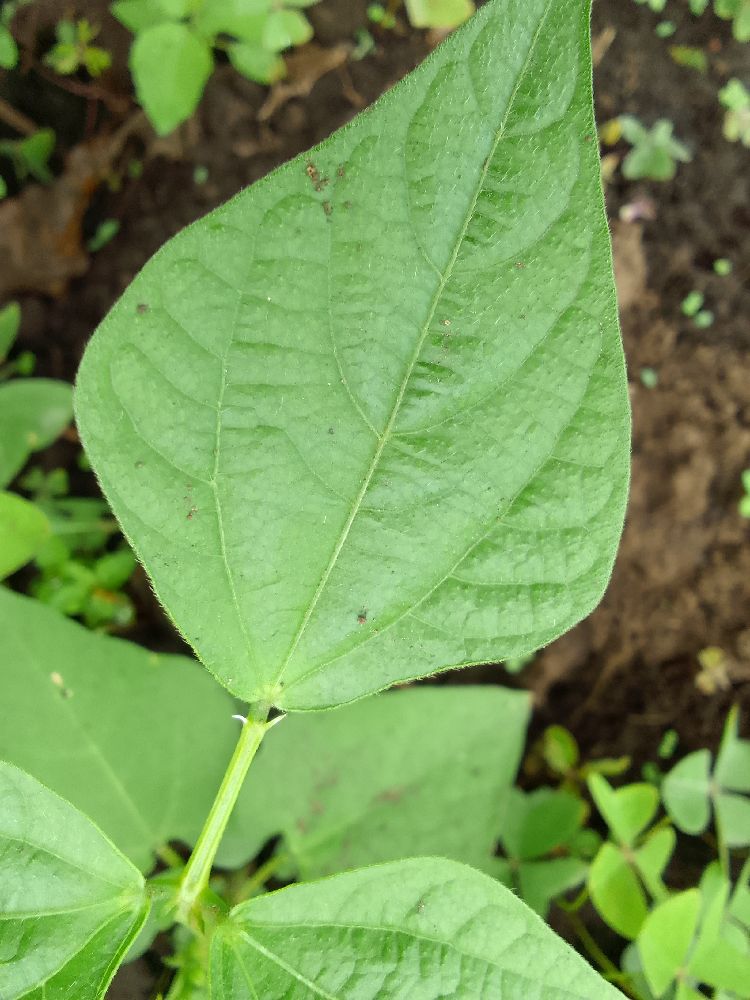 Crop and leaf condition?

common bean, healthy
